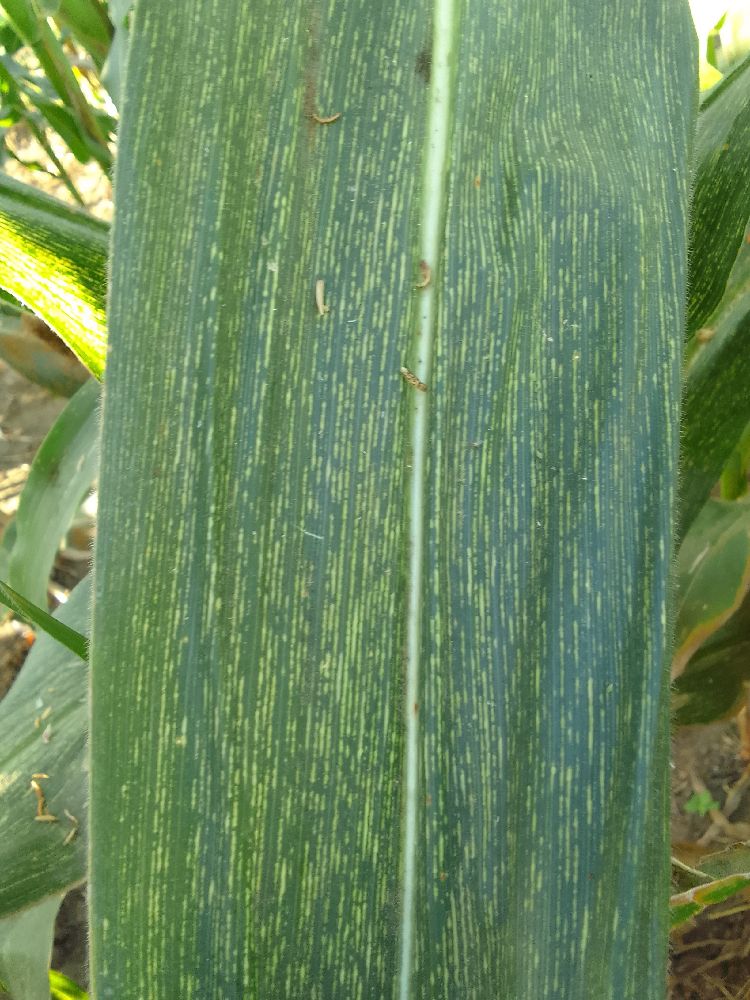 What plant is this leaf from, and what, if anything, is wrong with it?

maize, maize streak virus
